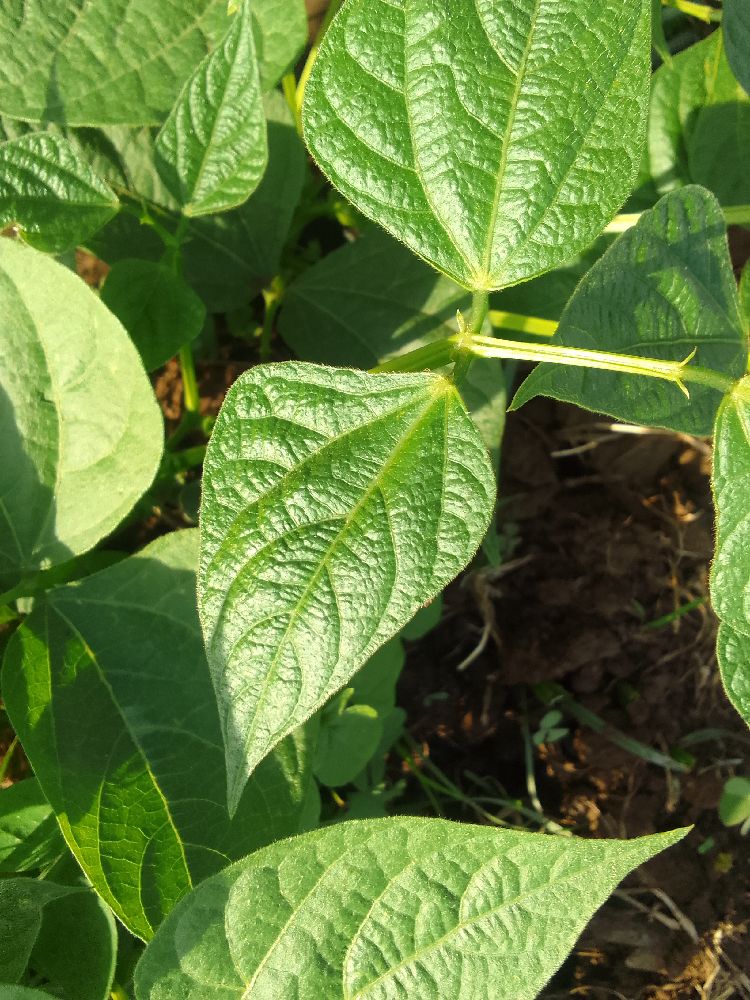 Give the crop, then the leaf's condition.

common bean, healthy
